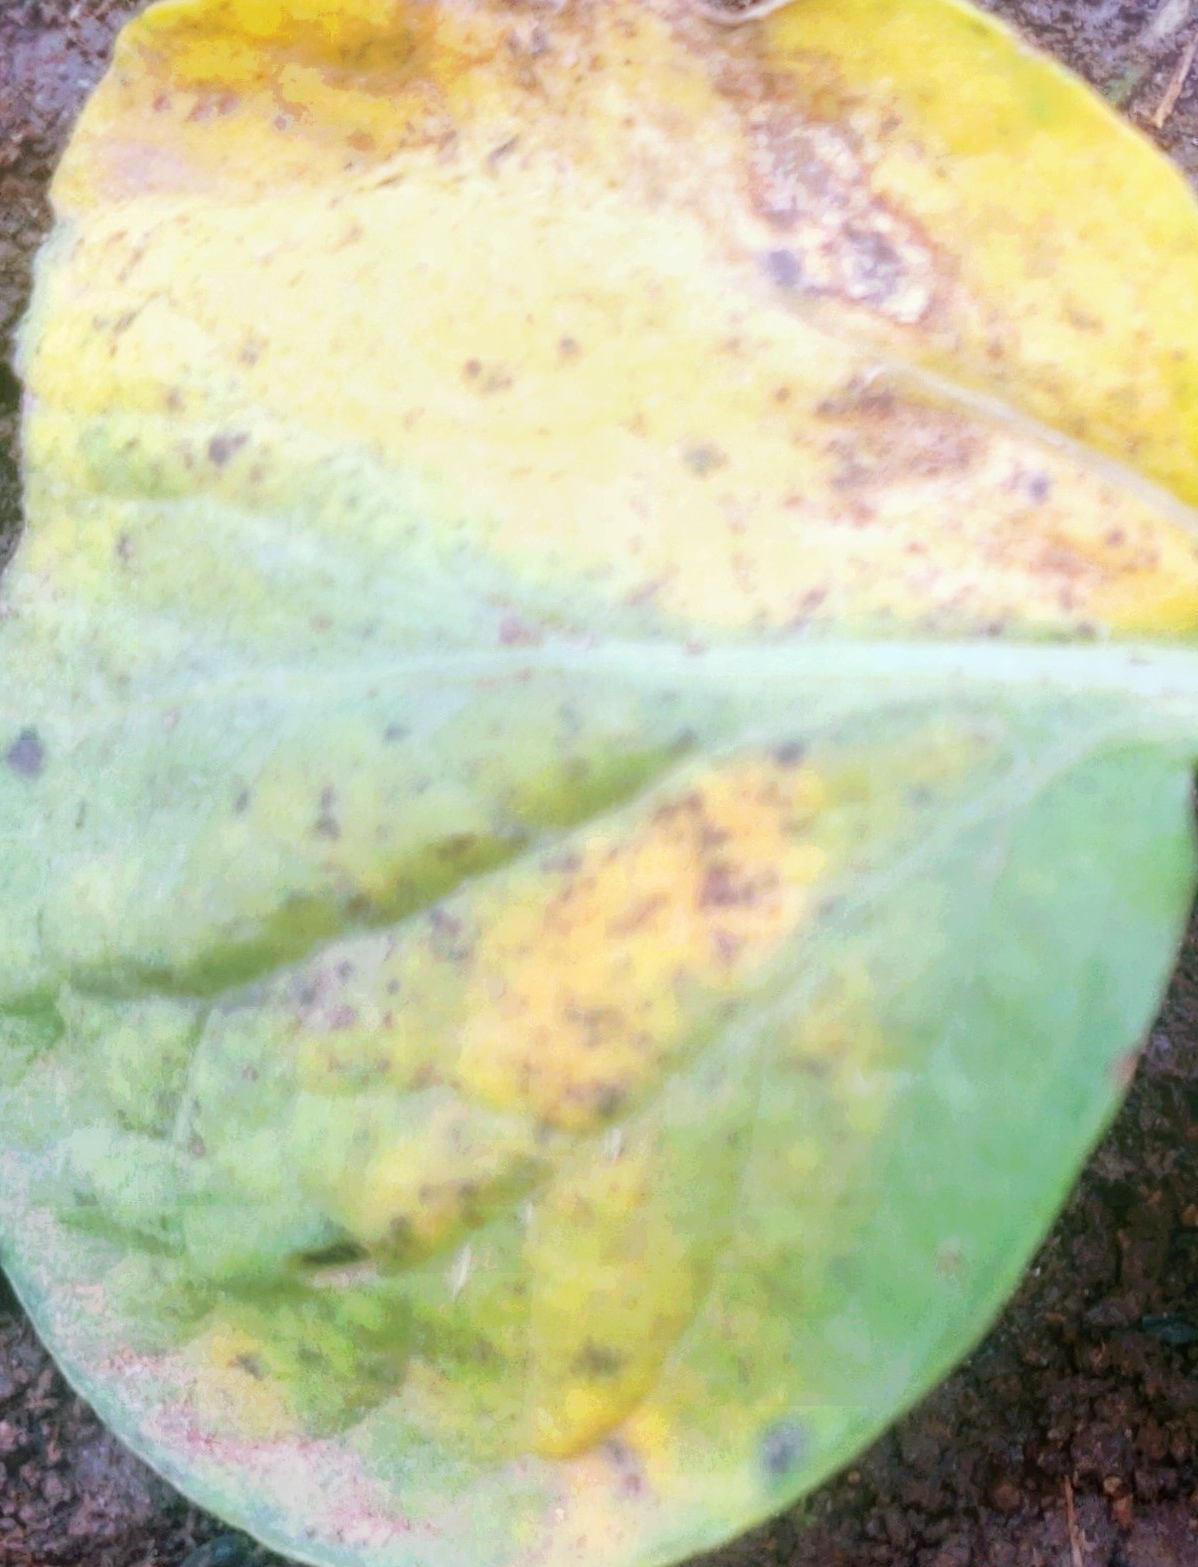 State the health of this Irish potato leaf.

late blight
